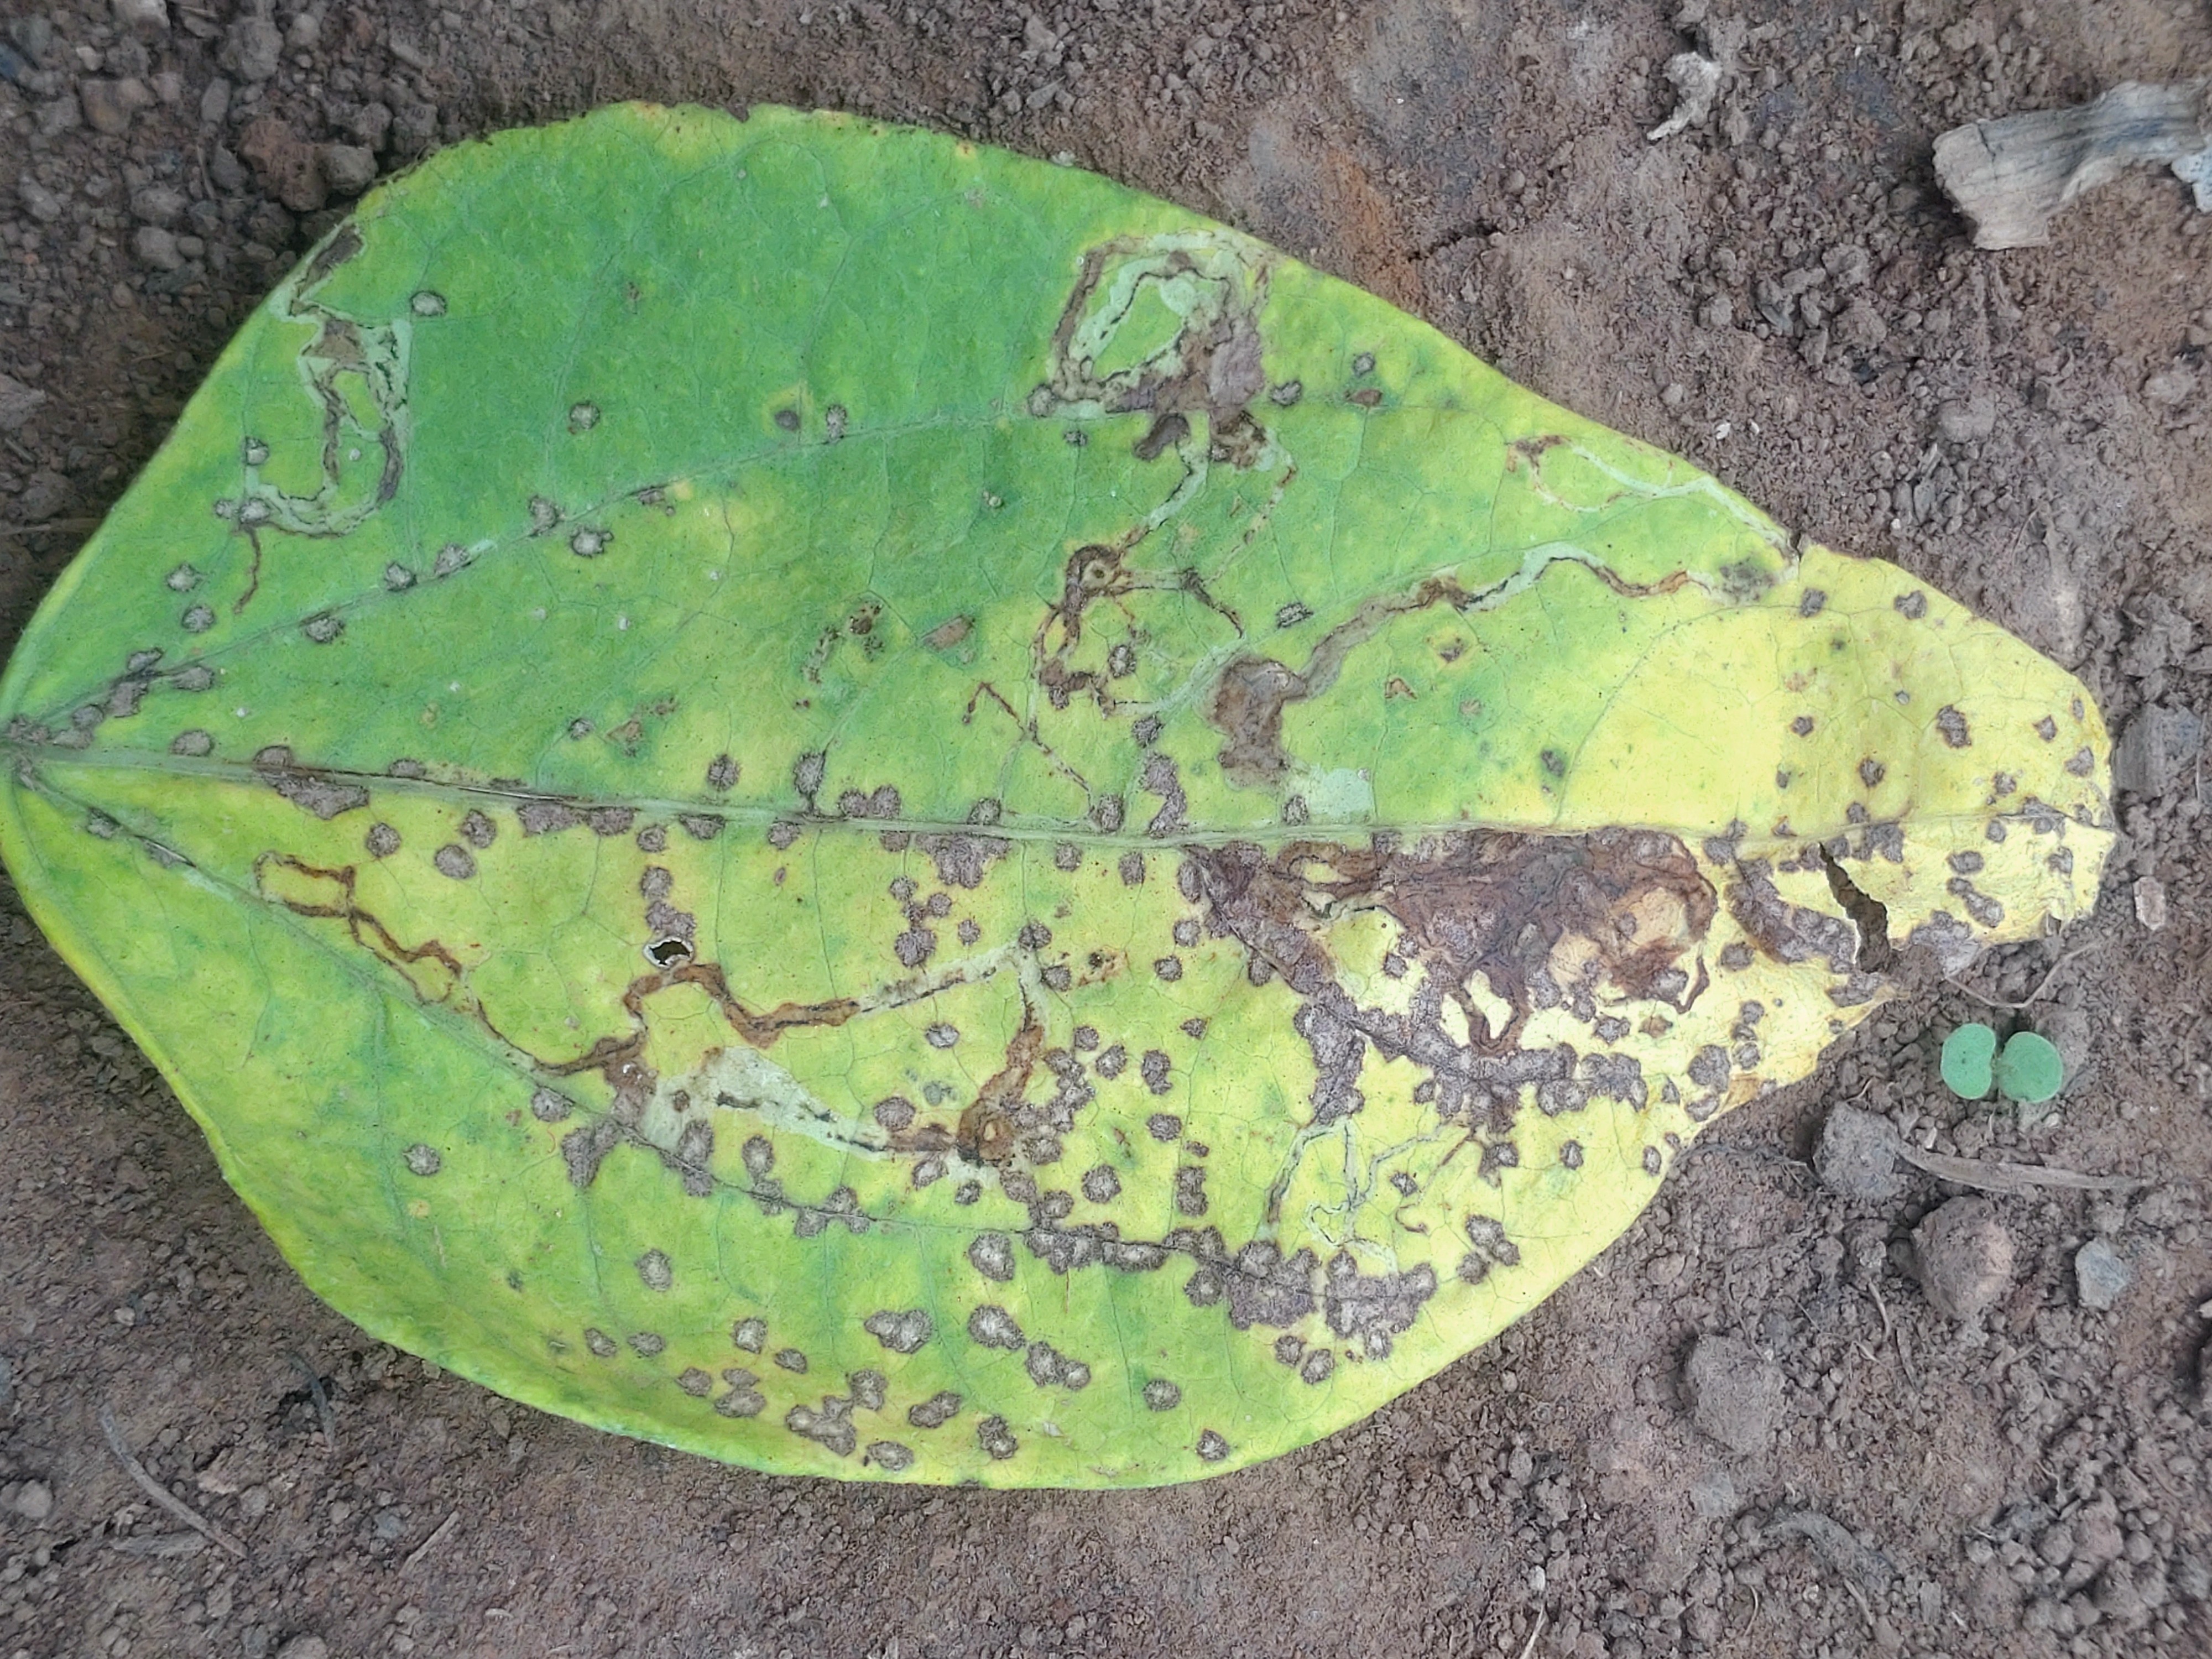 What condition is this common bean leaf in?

anthracnose
